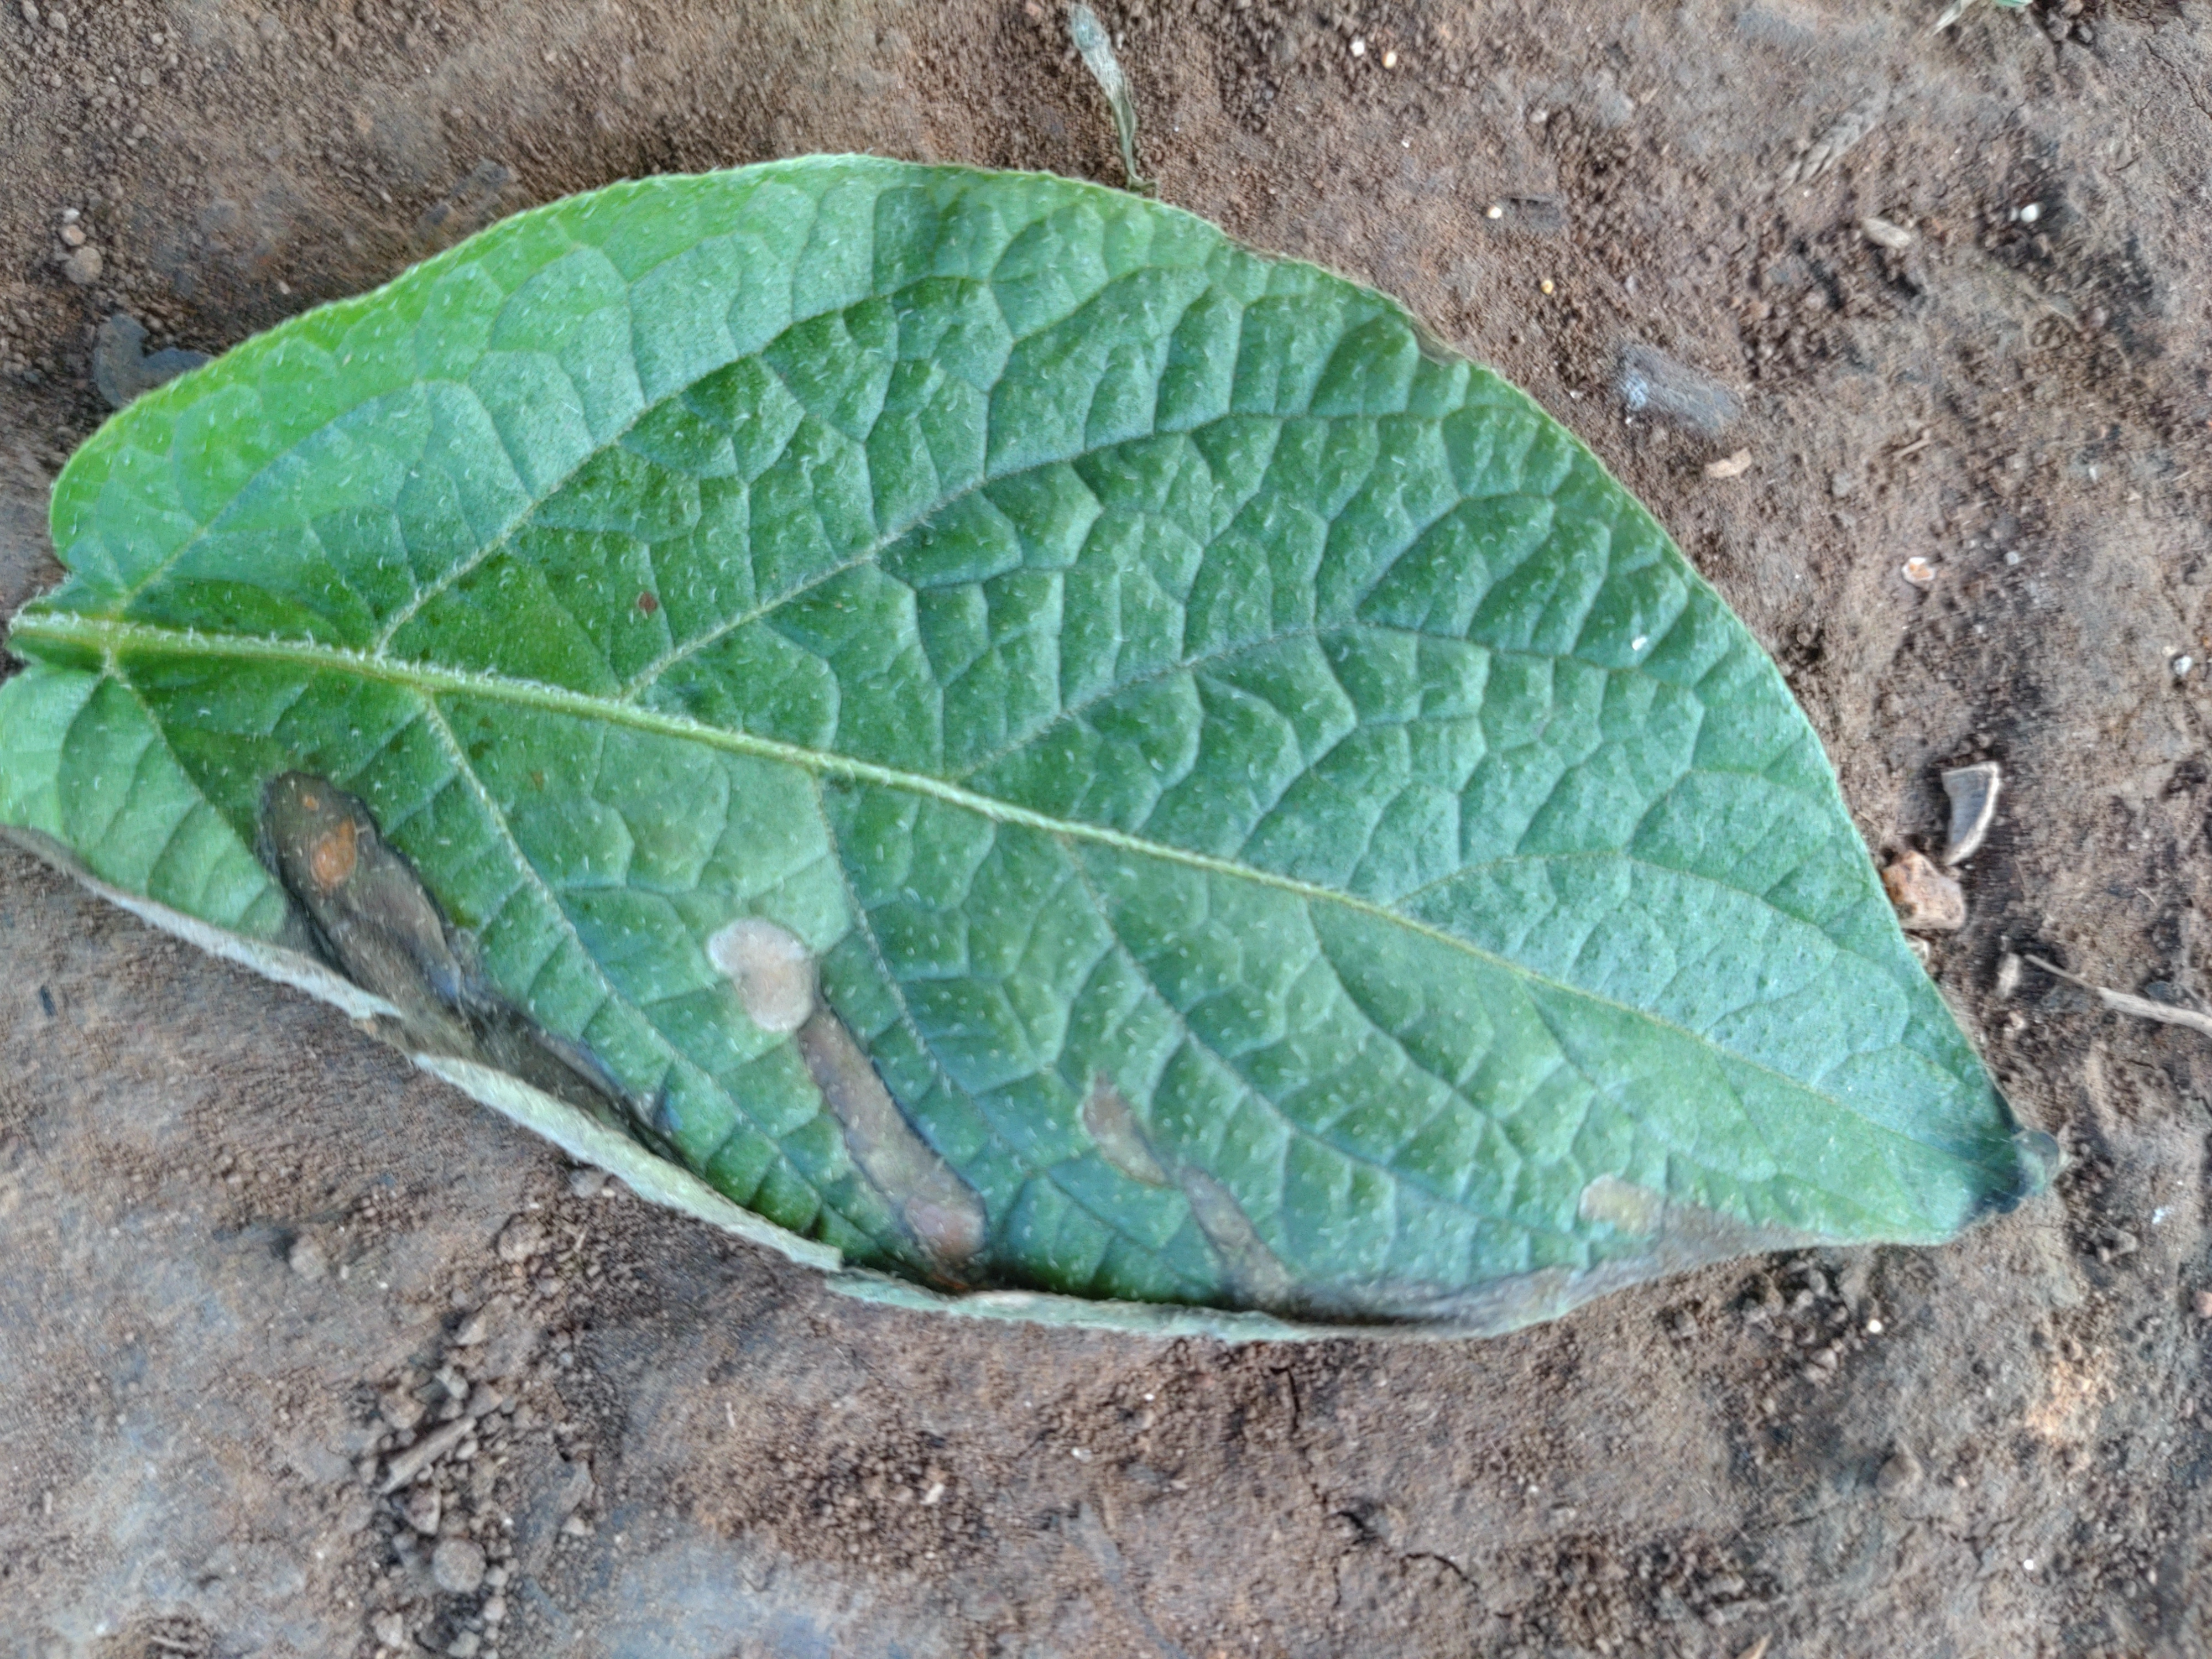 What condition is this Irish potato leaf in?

early blight
